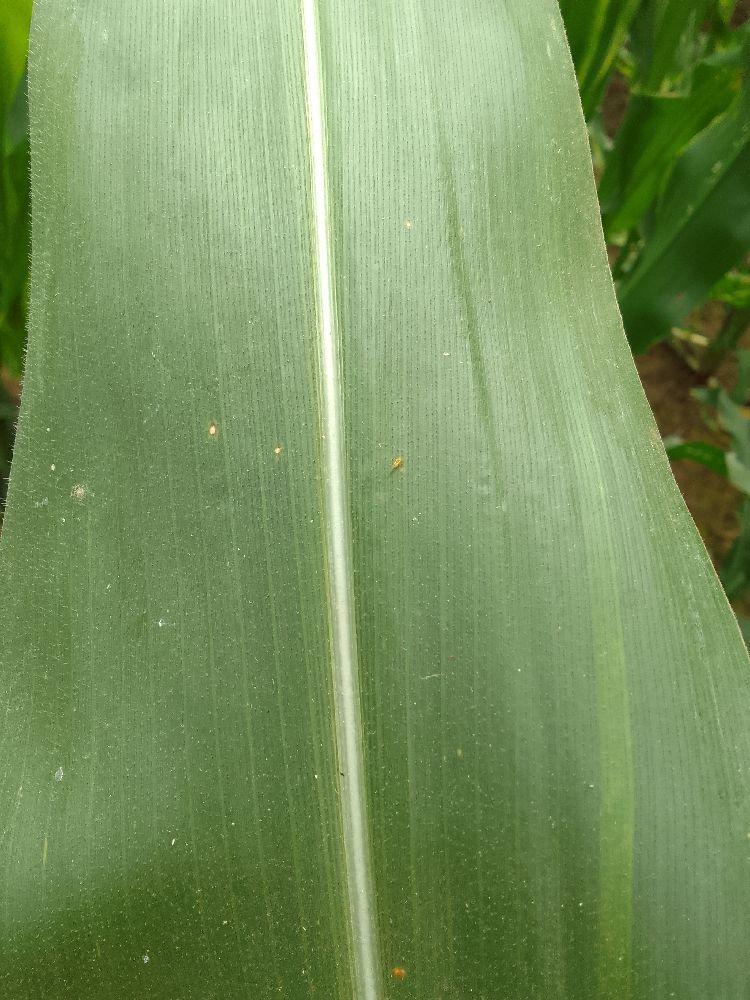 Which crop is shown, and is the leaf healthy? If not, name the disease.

maize, healthy
